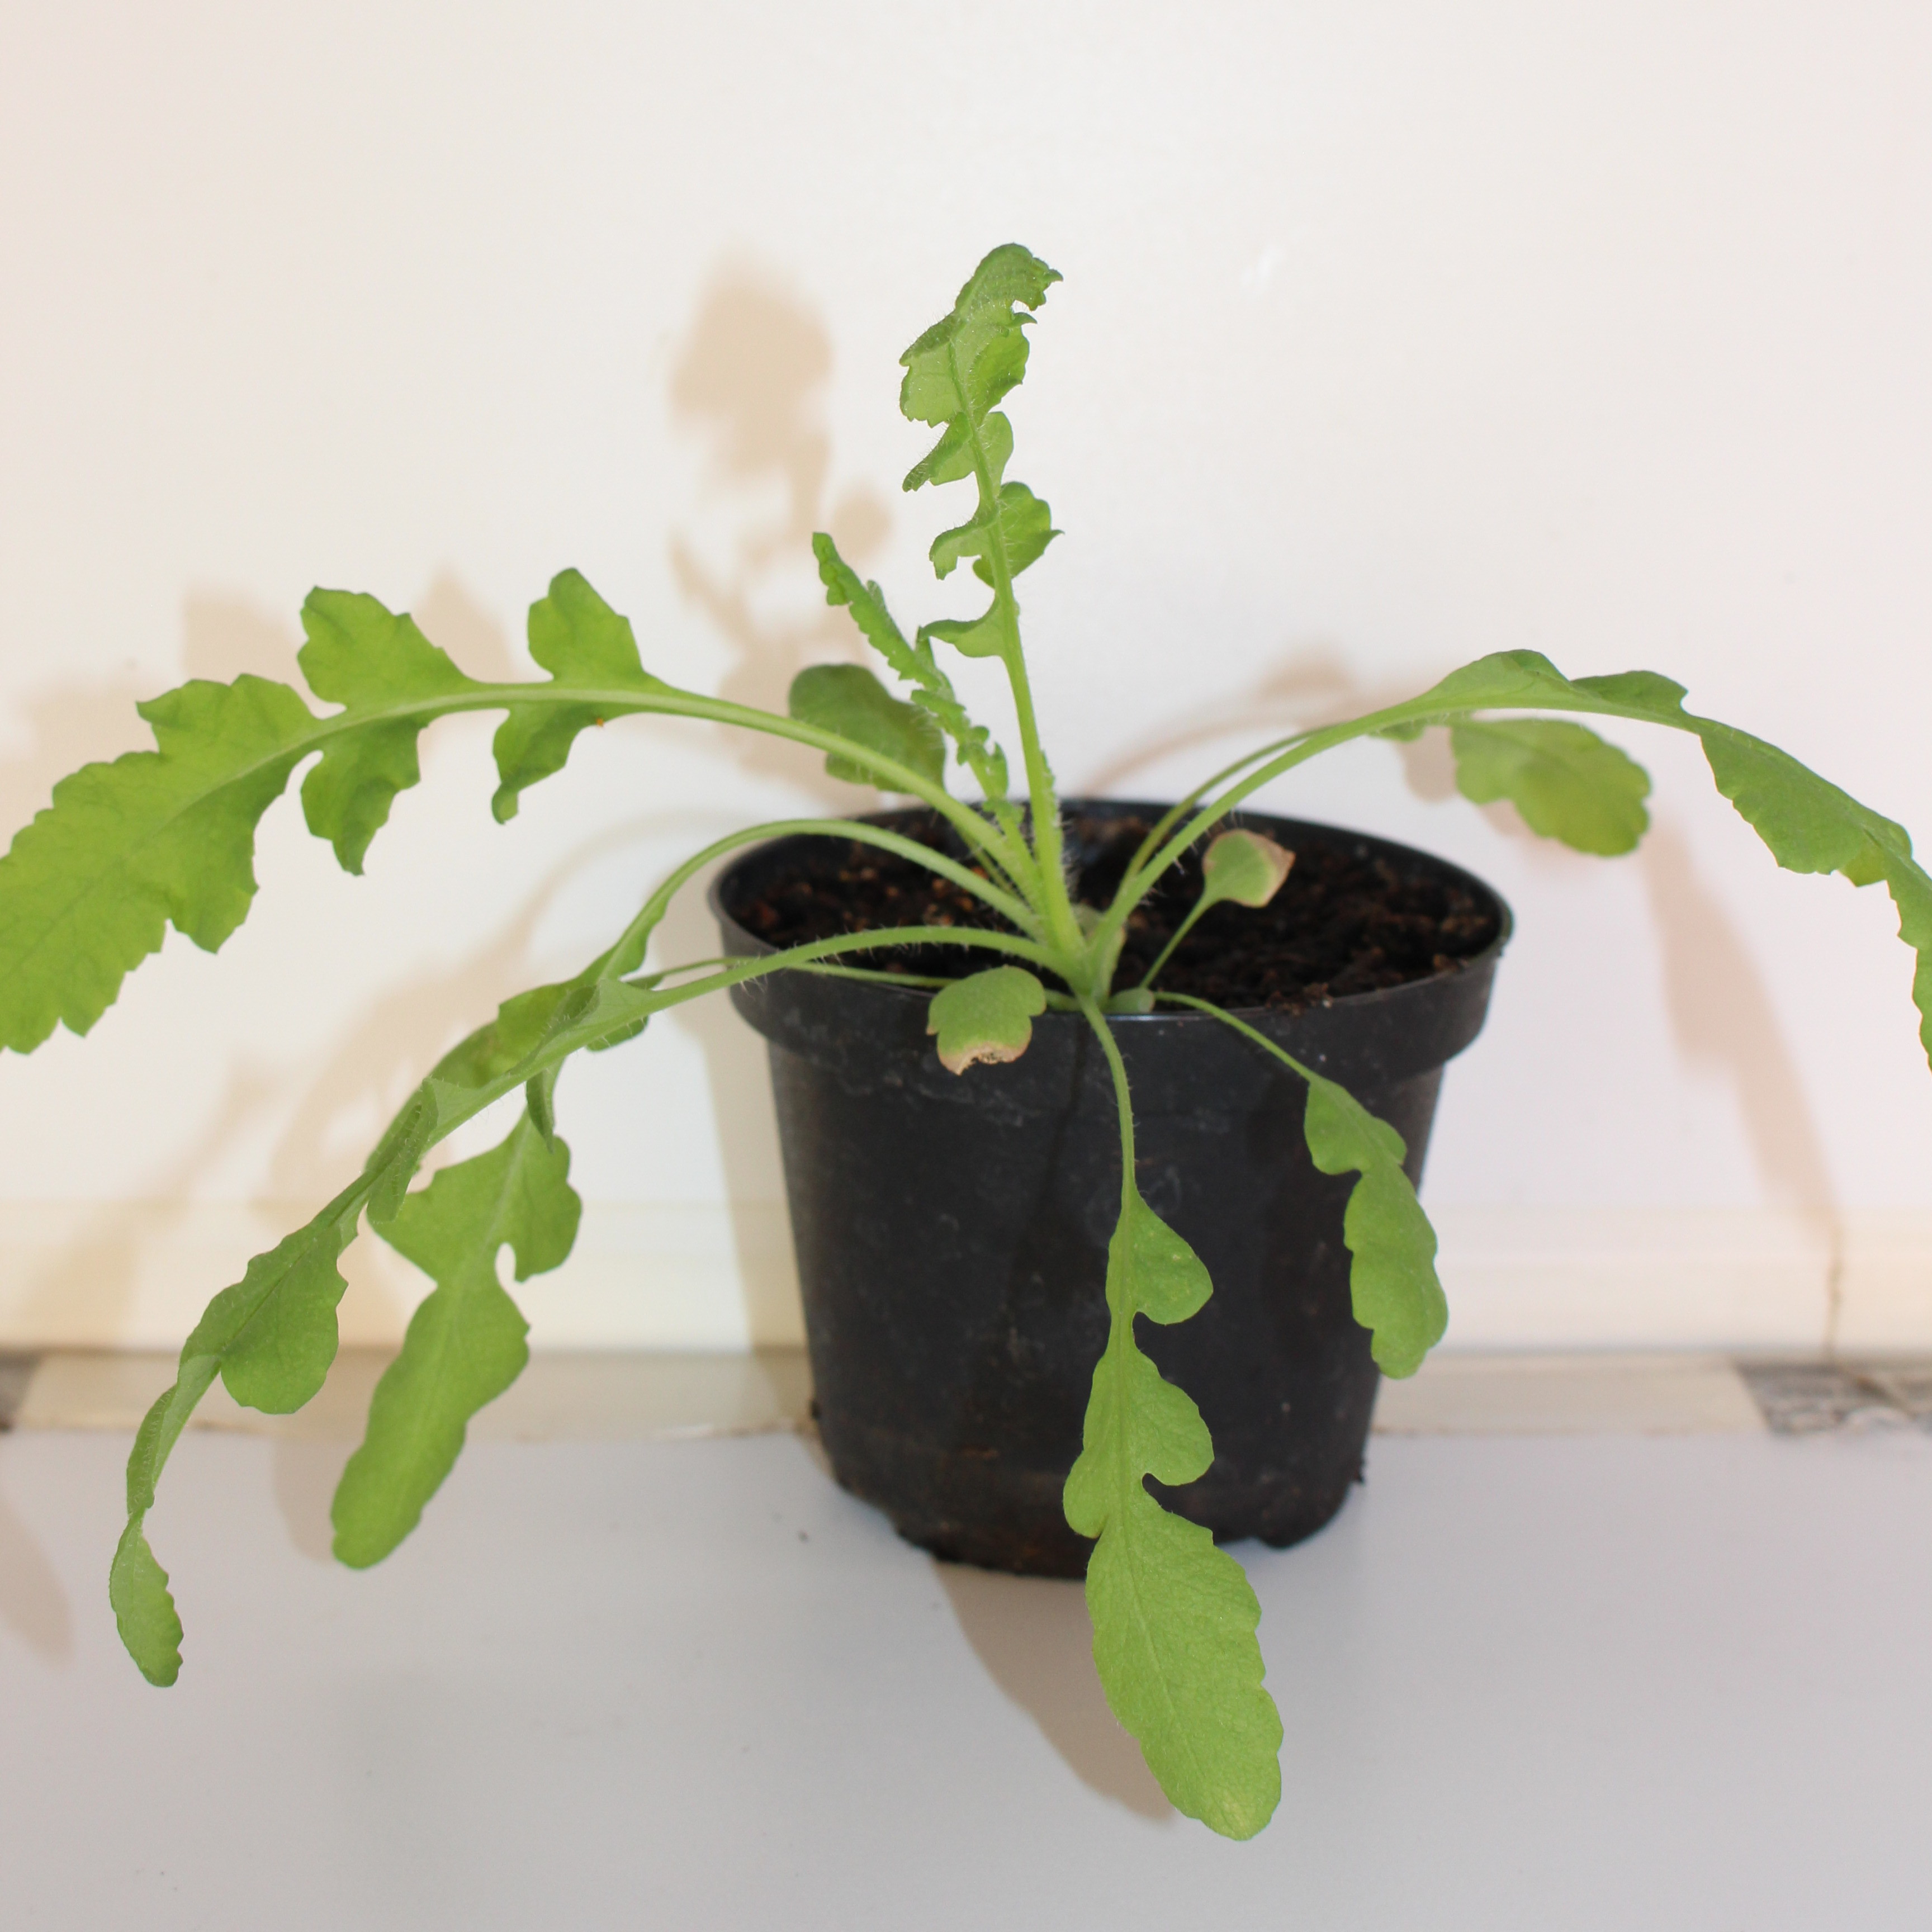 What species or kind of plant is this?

Papaver rhoeas
